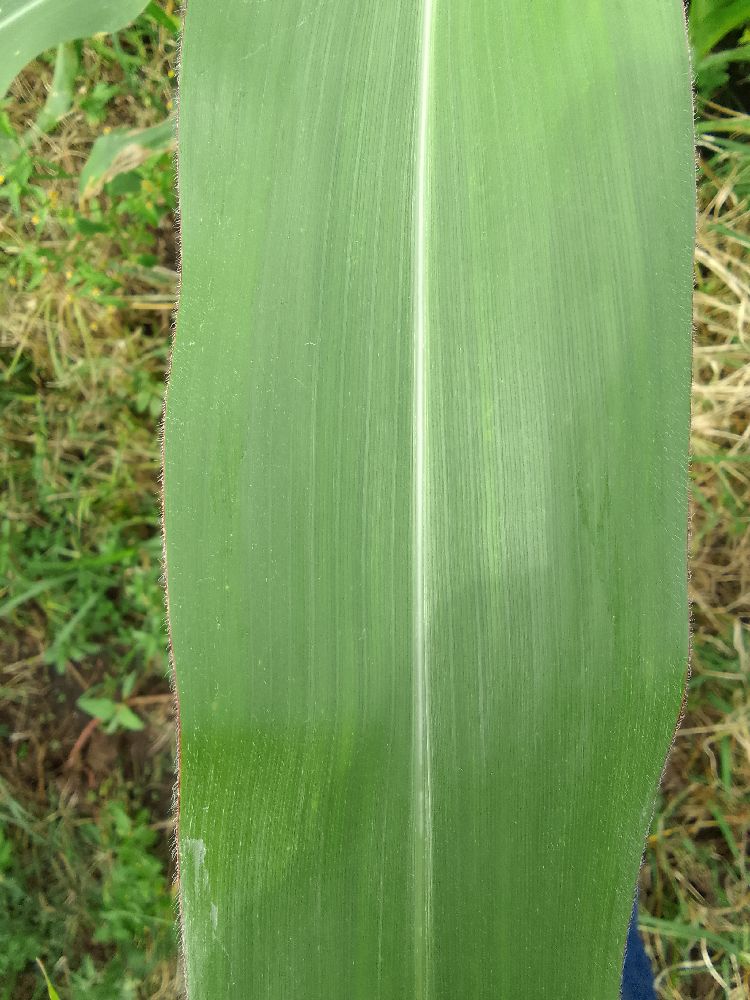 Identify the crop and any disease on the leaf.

maize, healthy
